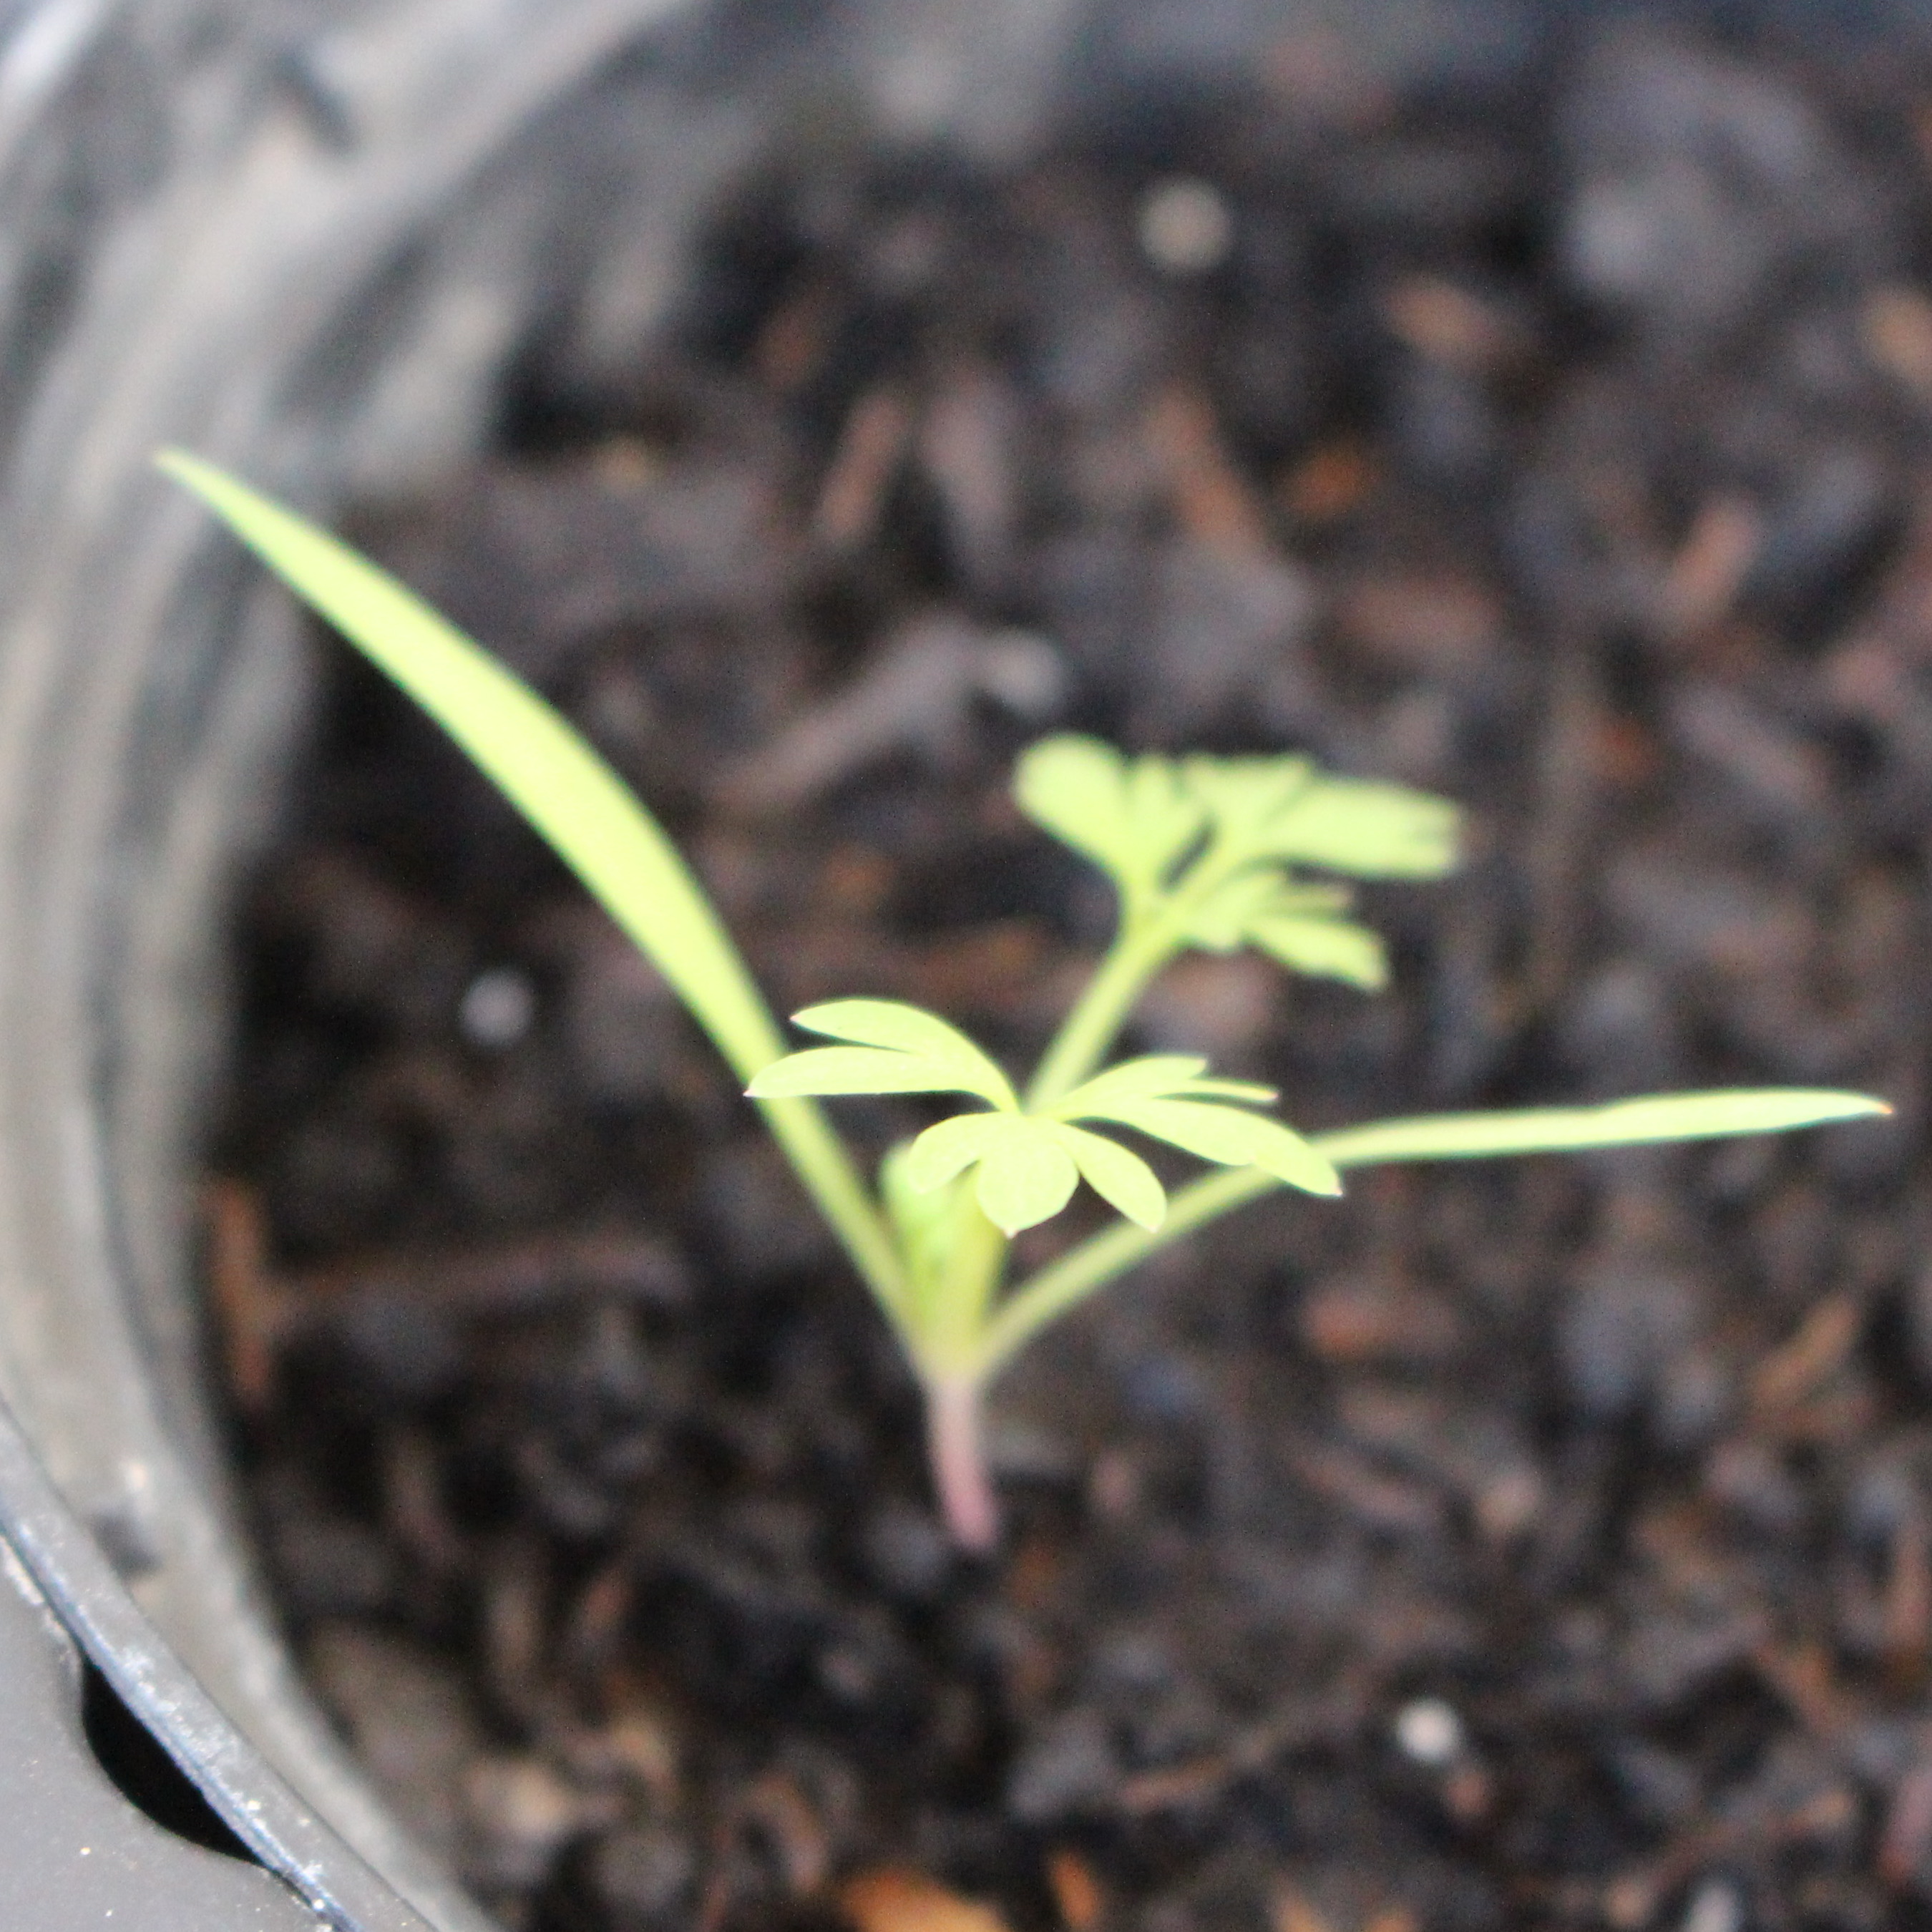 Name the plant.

Fumaria officinalis
